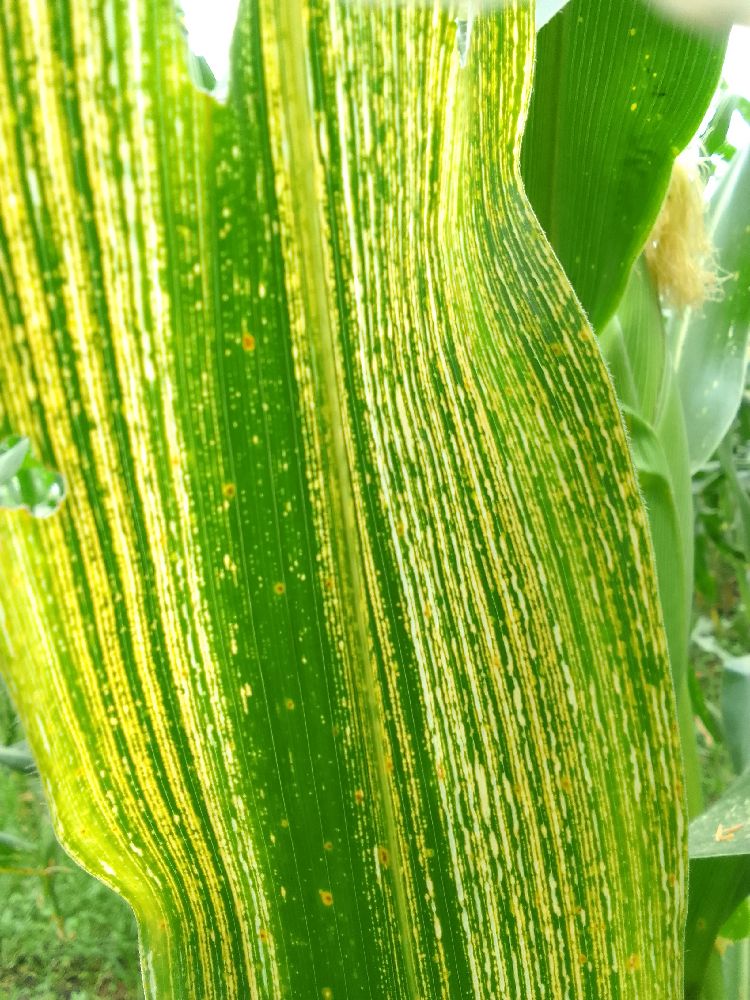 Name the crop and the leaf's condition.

maize, maize streak virus
